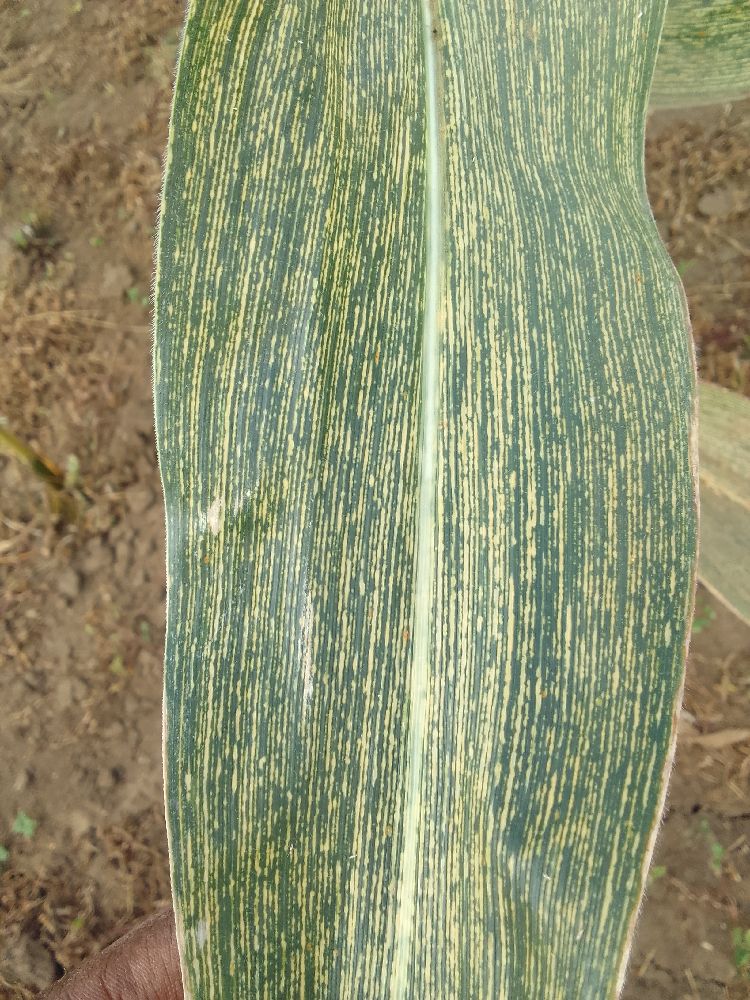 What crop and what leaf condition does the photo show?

maize, maize streak virus
